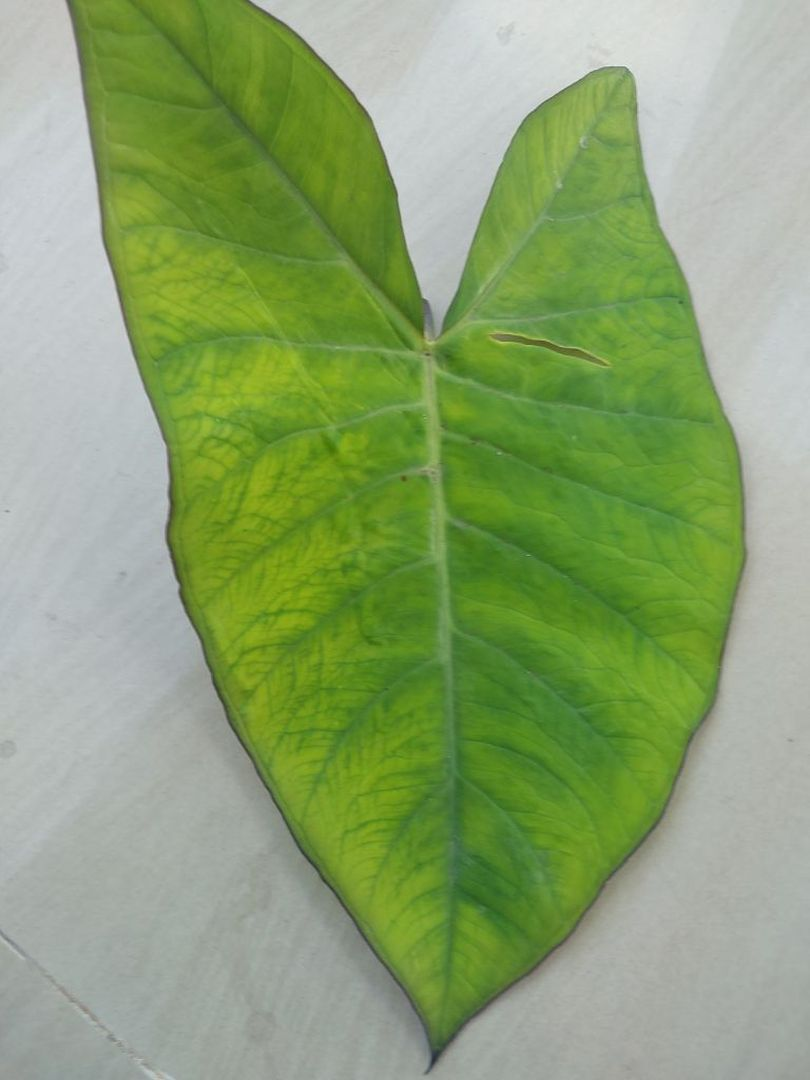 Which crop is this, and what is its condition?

taro, mosaic
